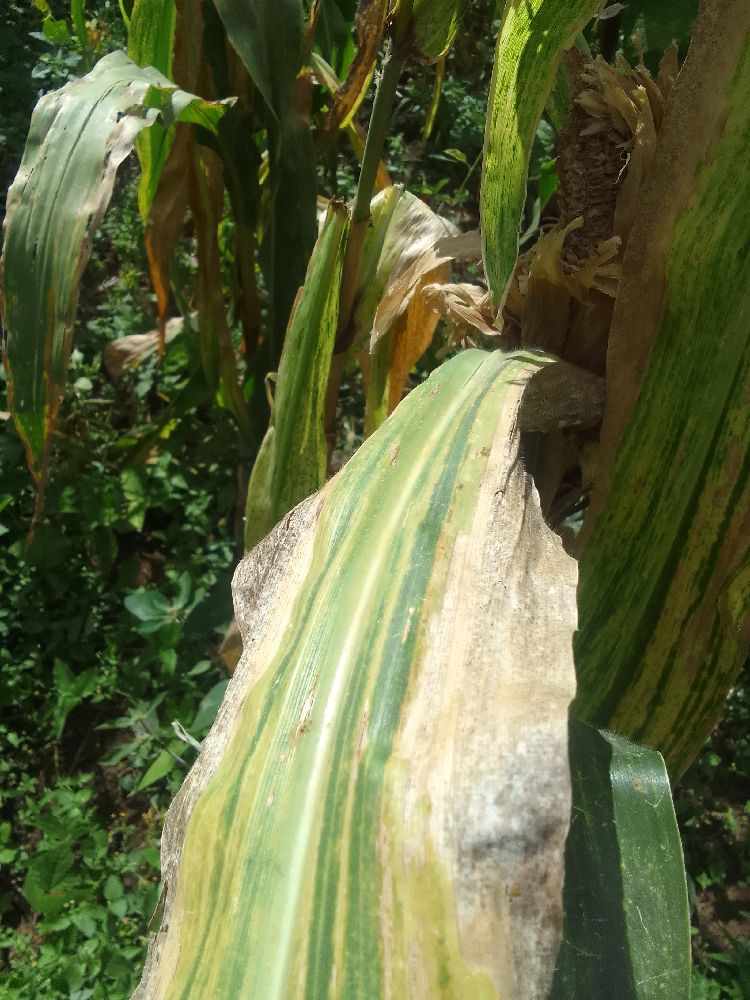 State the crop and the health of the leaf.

maize, maize lethal necrosis
